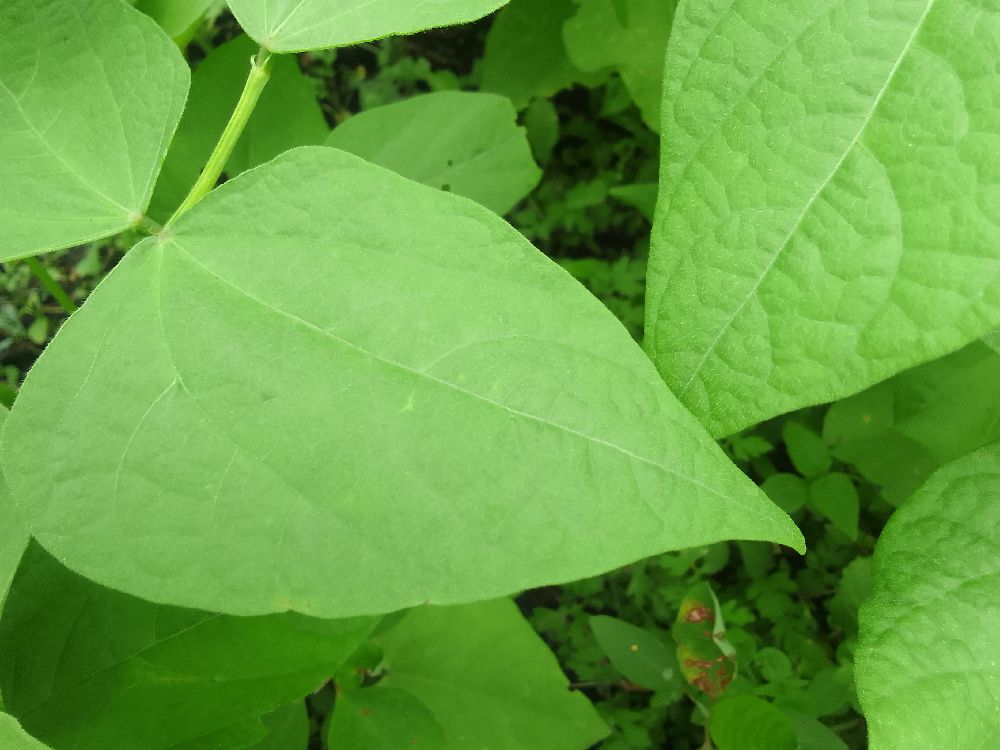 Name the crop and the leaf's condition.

common bean, healthy
